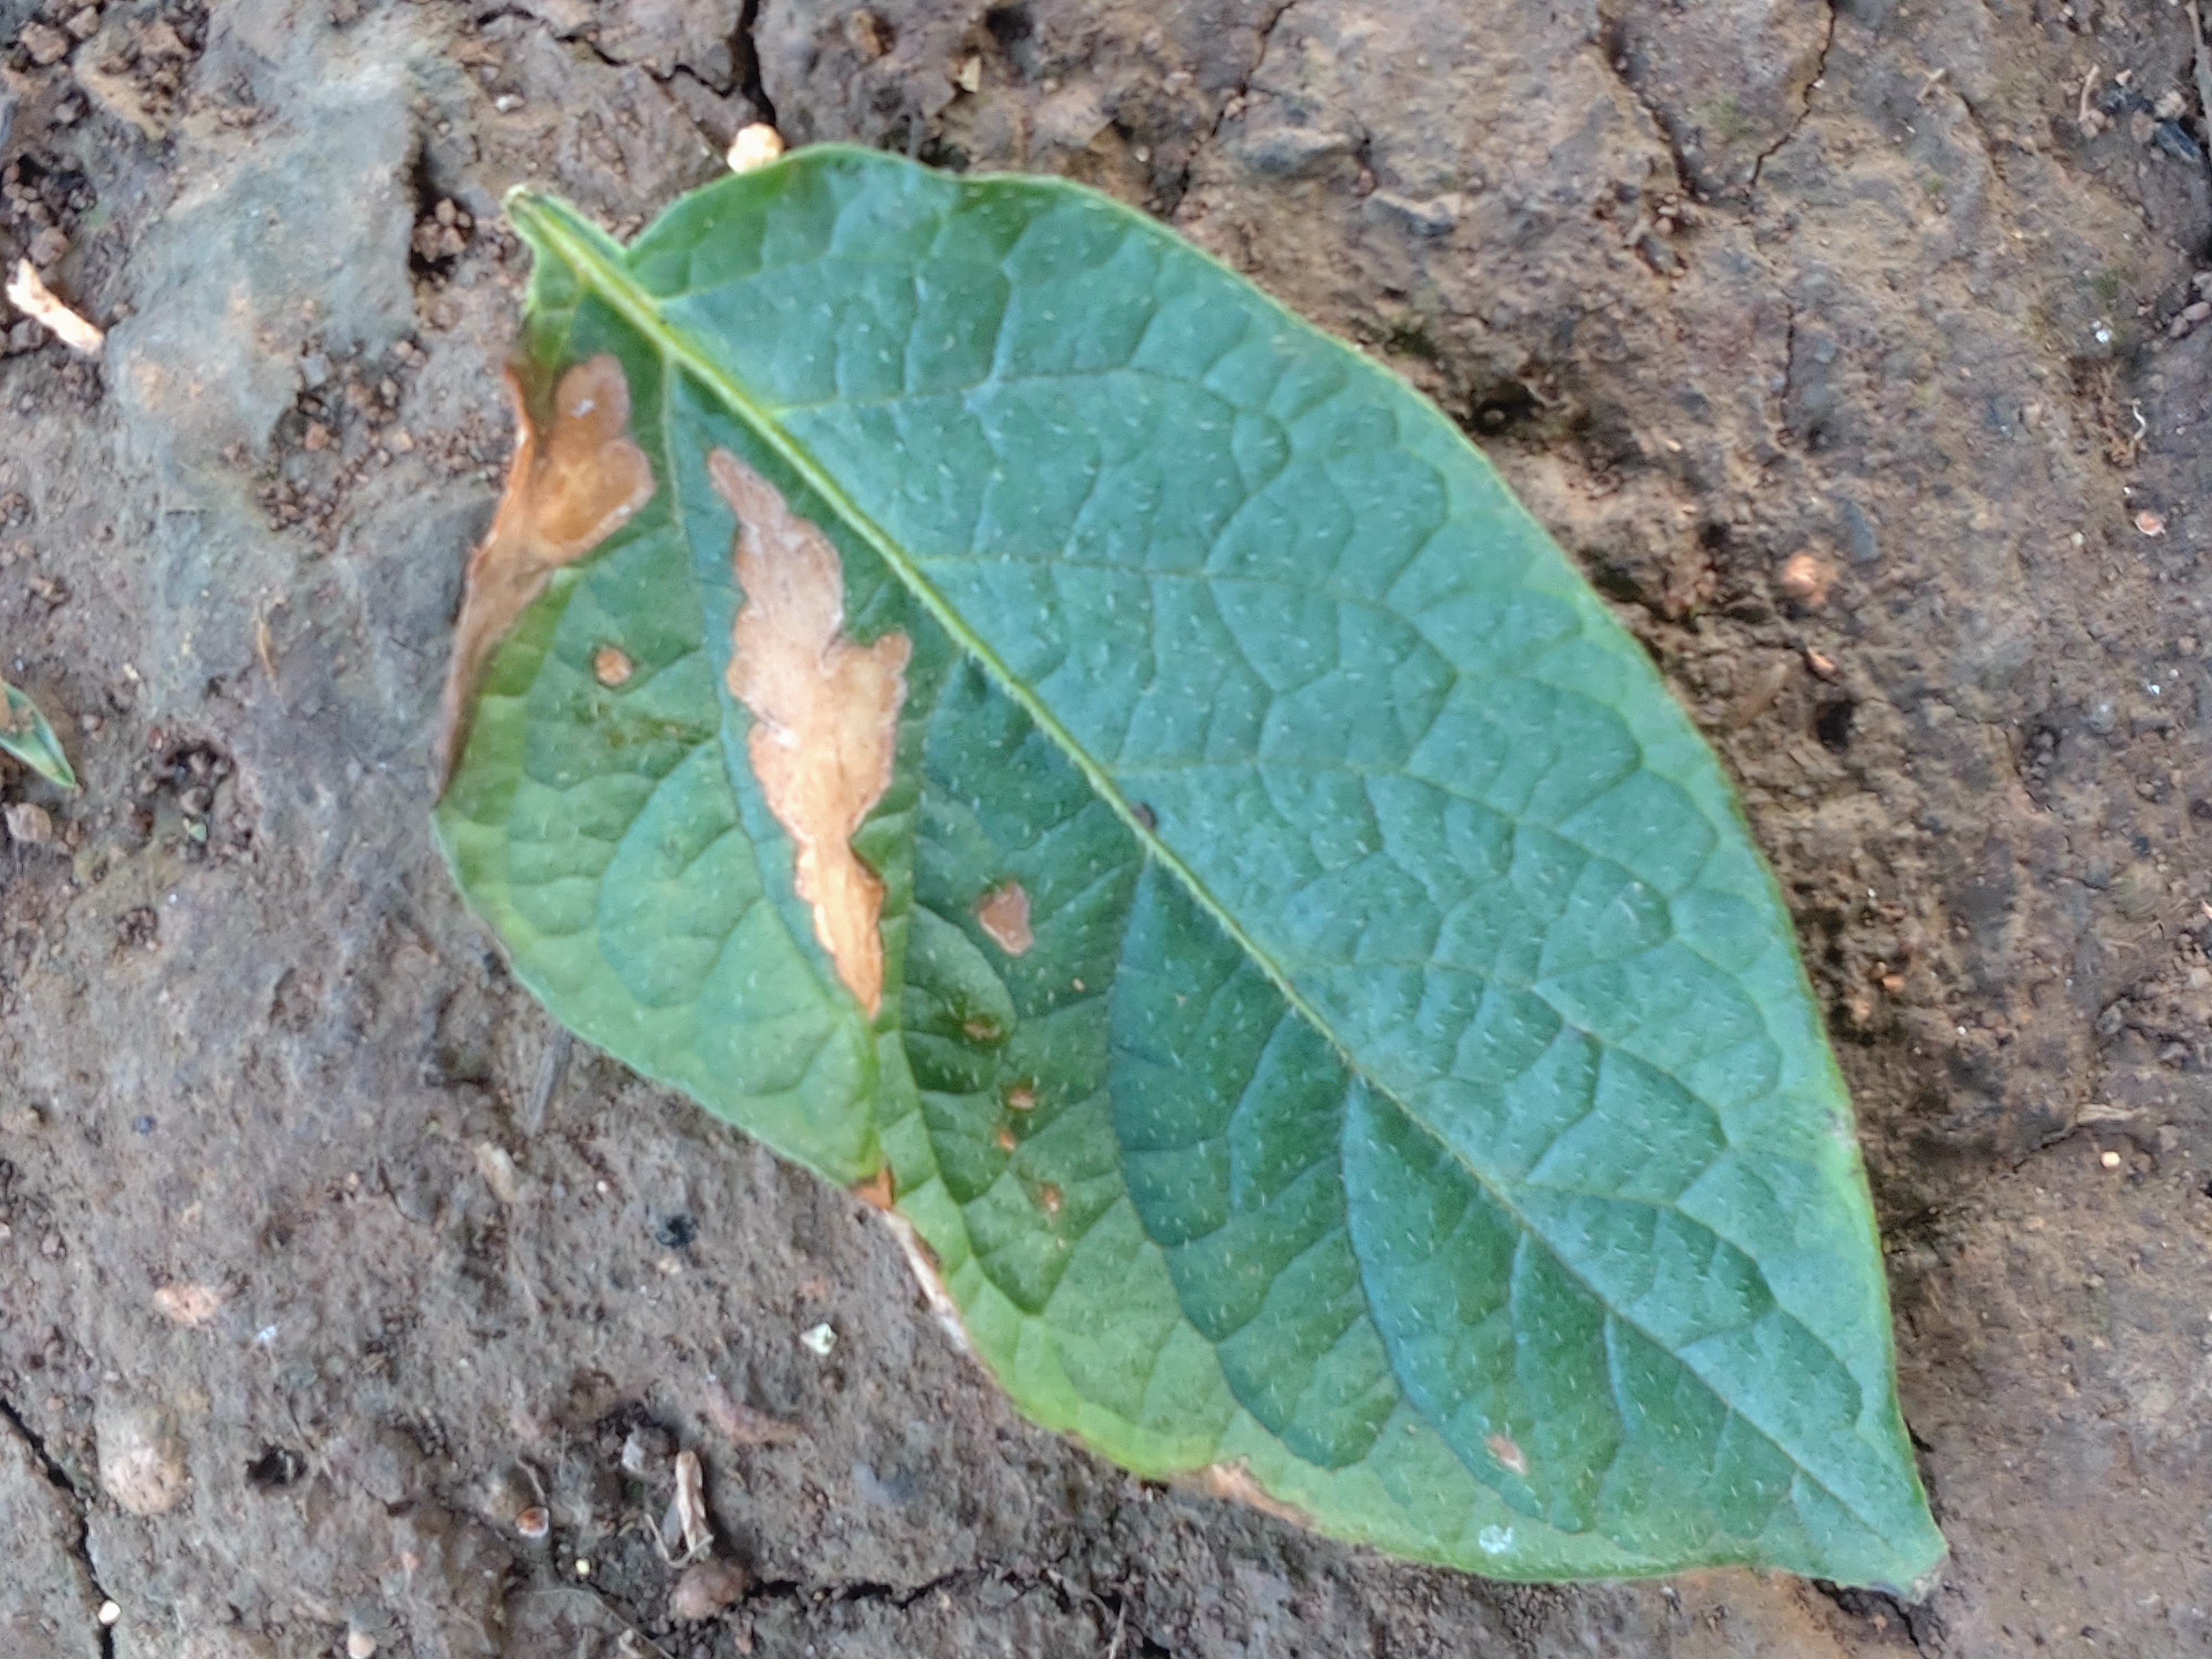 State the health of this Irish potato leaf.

early blight
